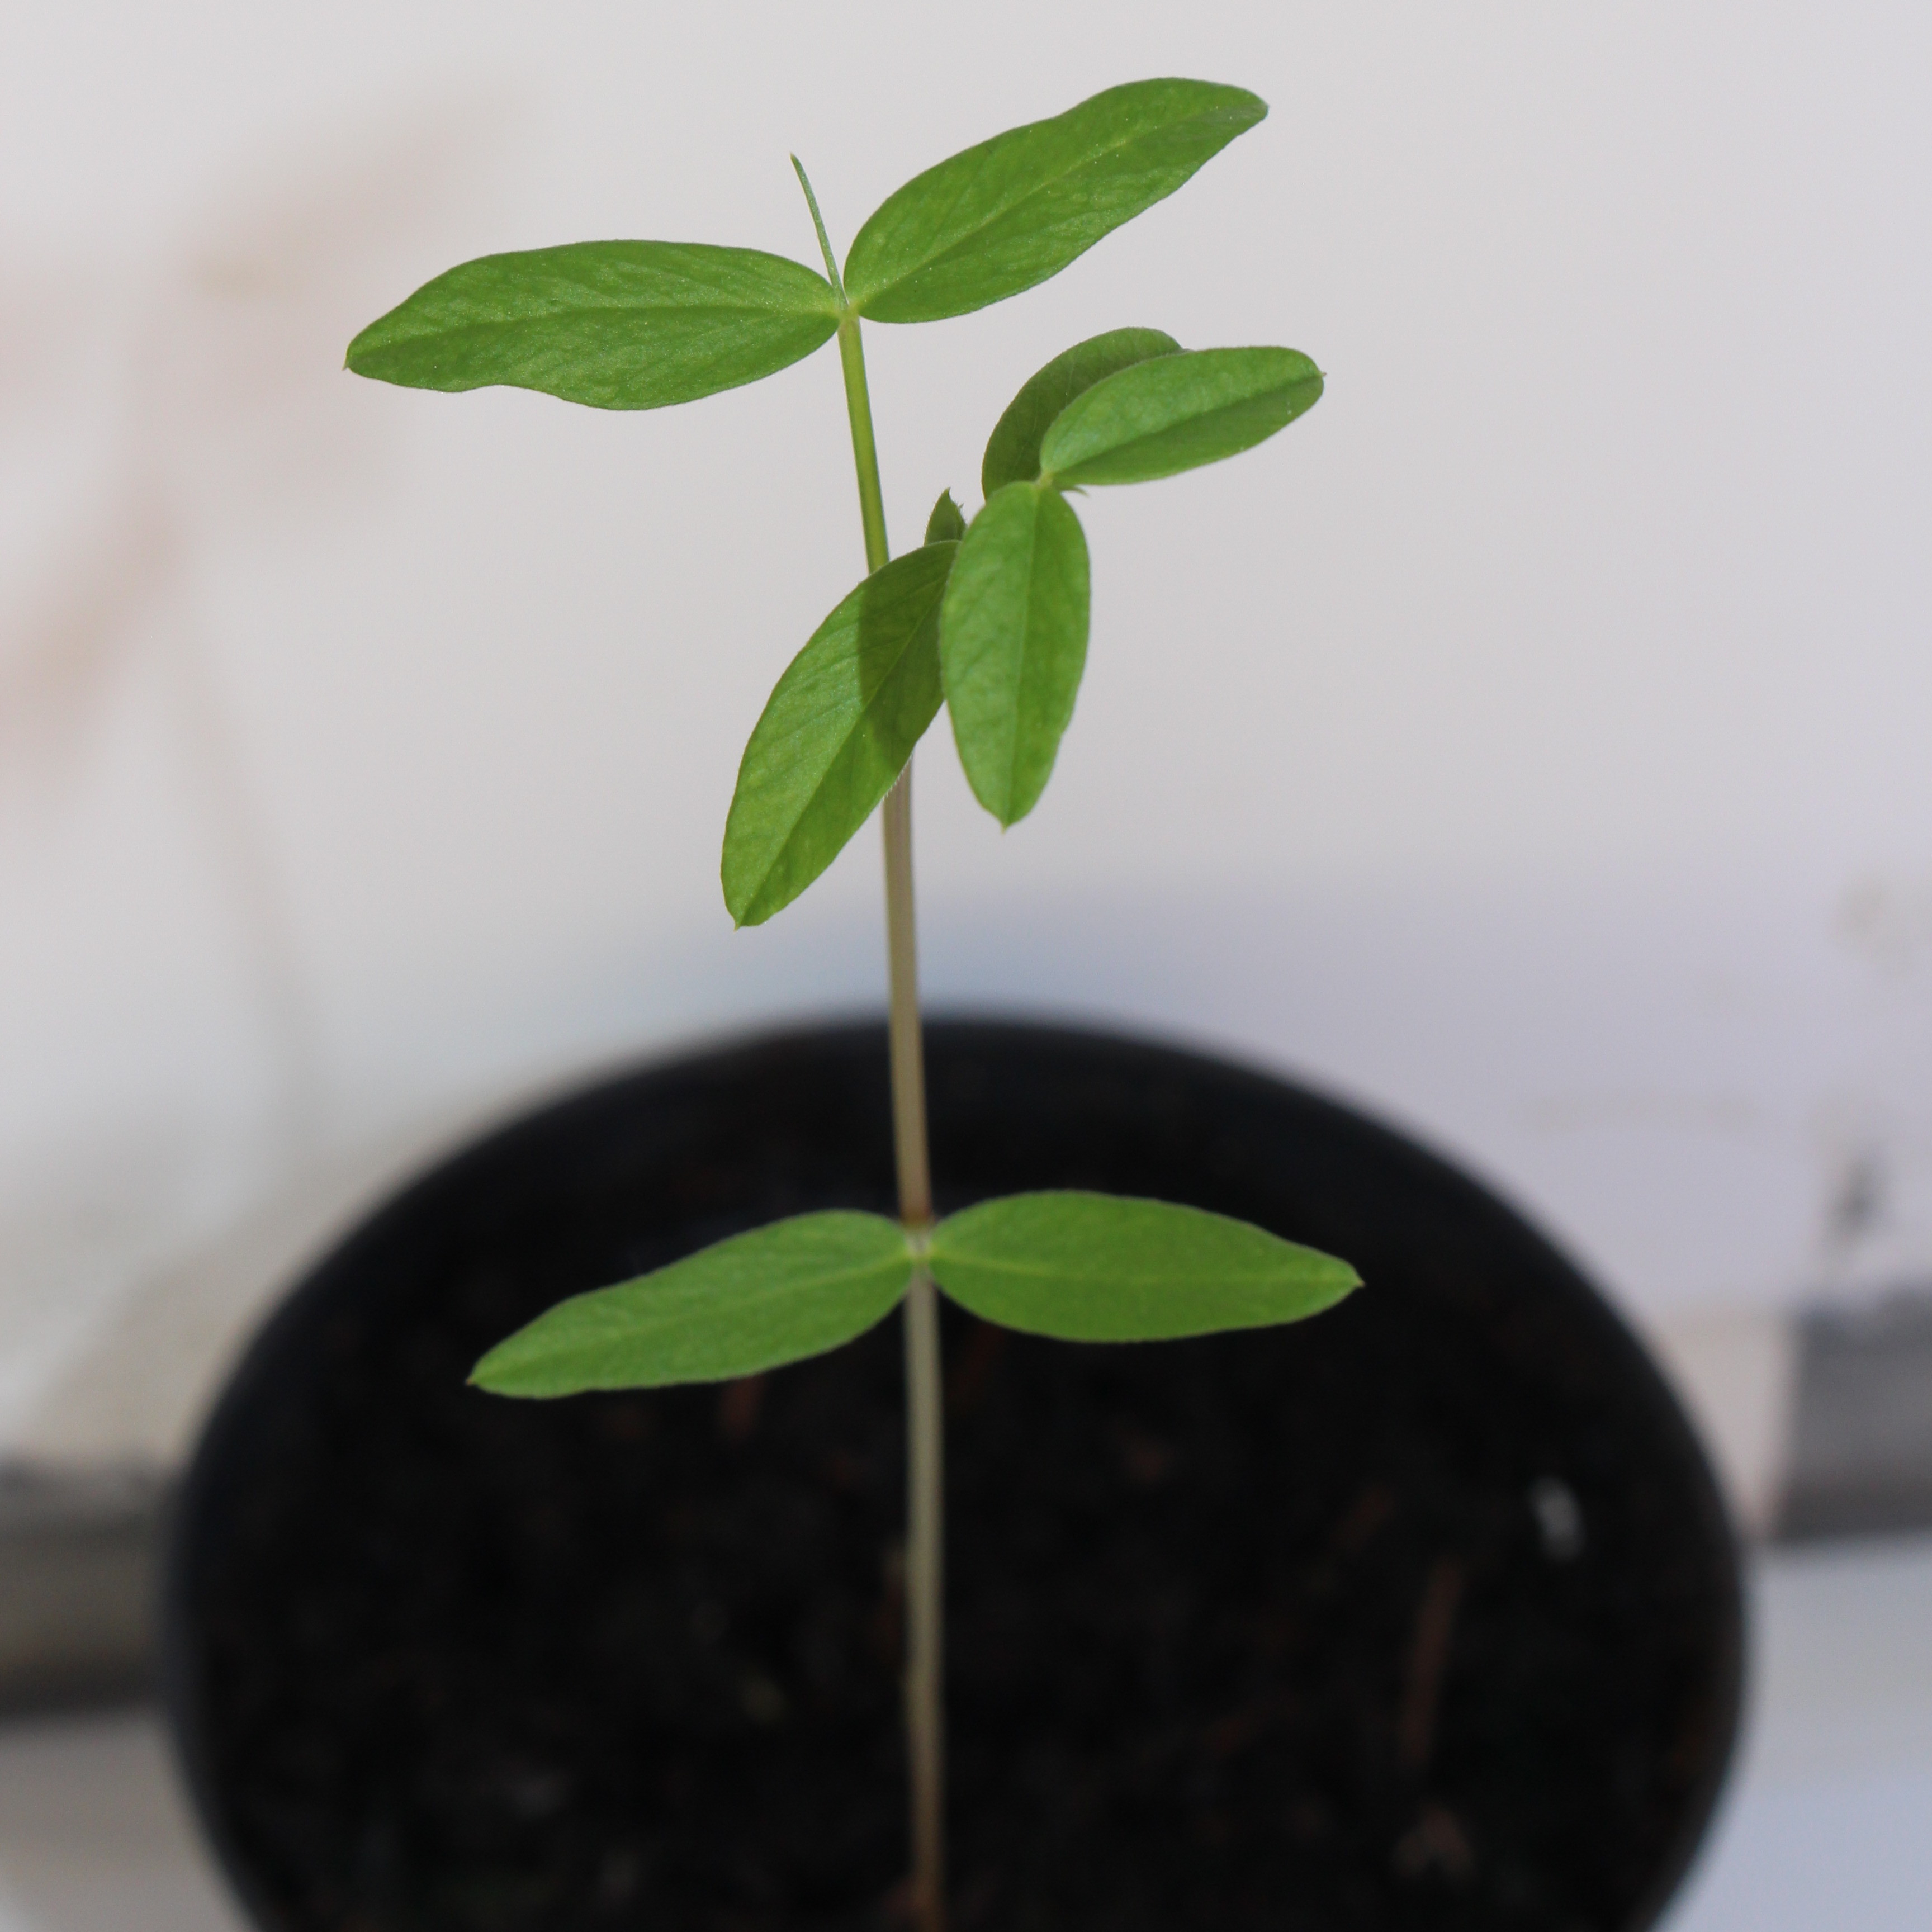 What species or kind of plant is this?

Vicia sativa
